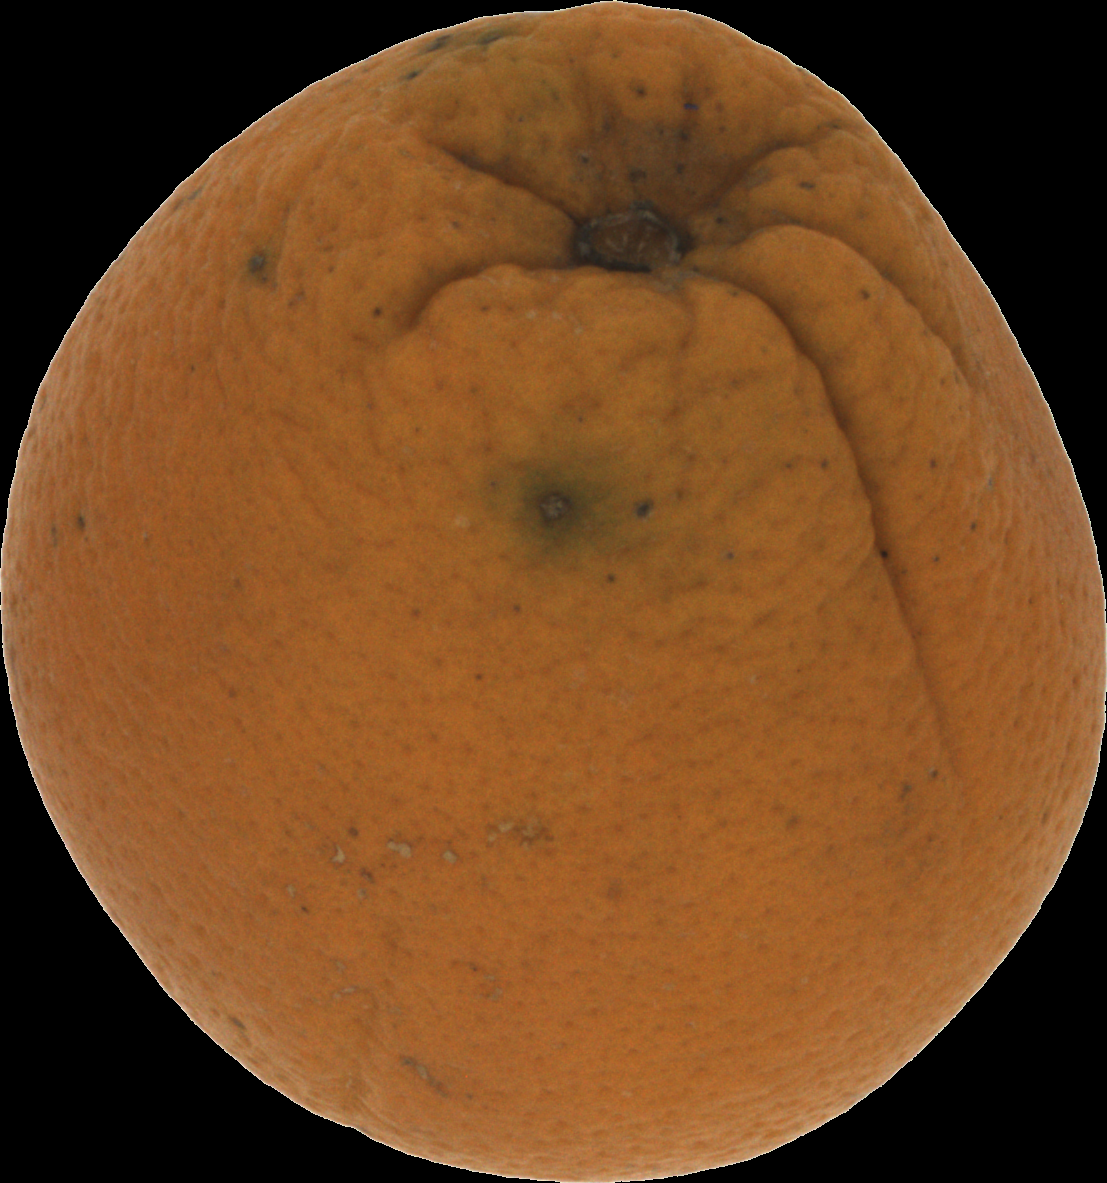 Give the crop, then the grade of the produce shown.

orange, bad
